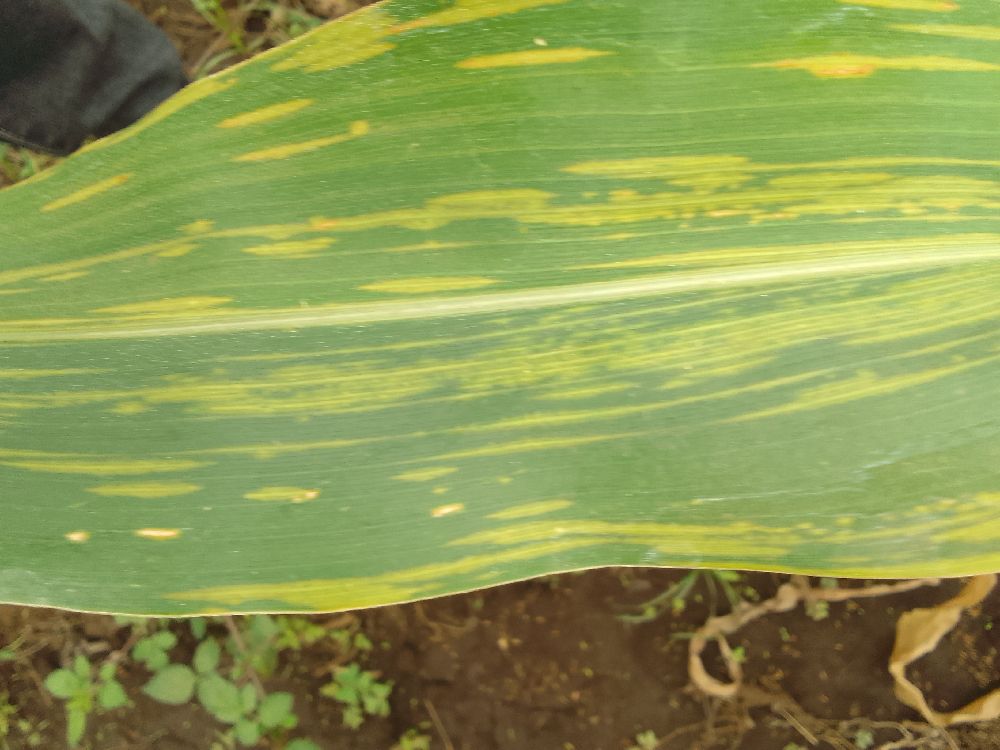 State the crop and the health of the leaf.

maize, maize lethal necrosis
